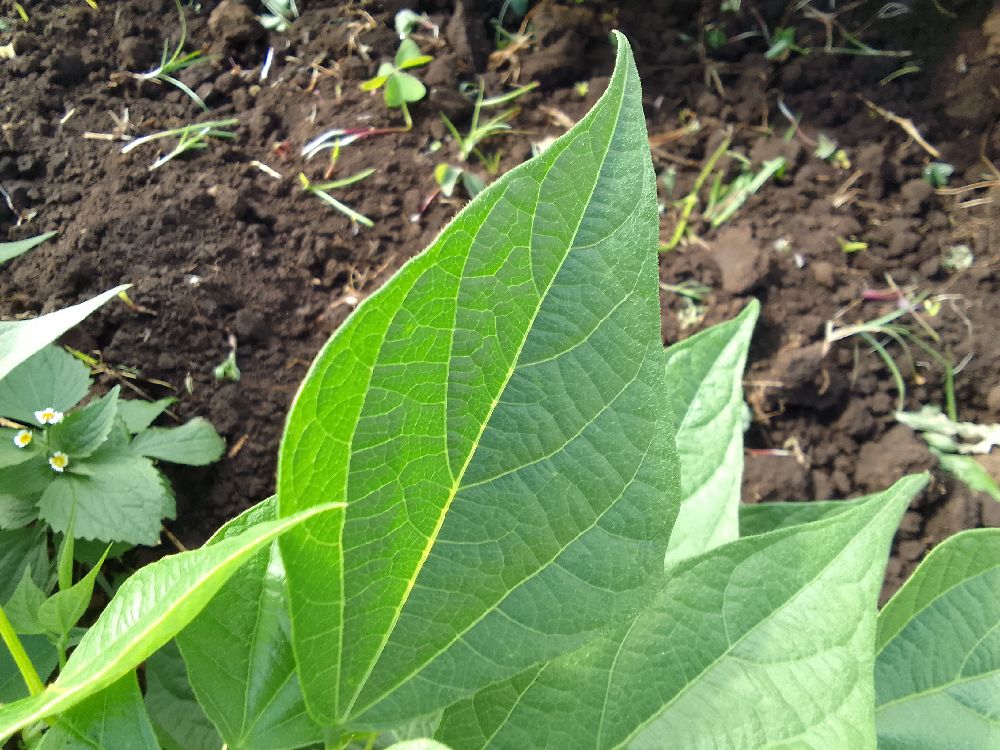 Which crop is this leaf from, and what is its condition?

common bean, healthy
